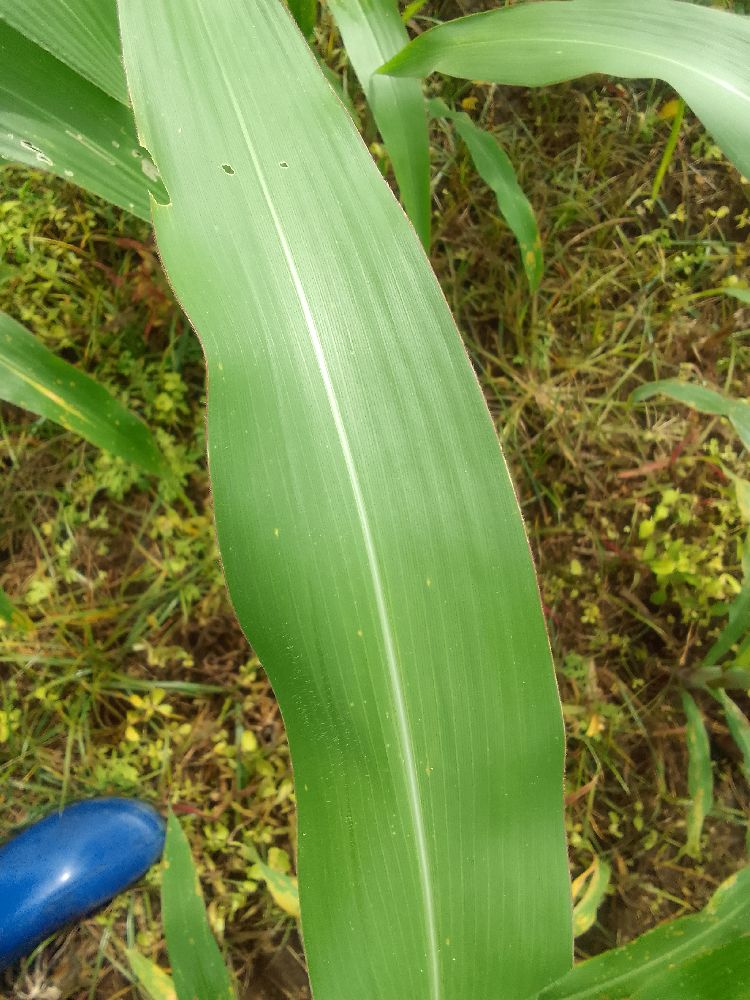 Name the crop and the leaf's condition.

maize, healthy
